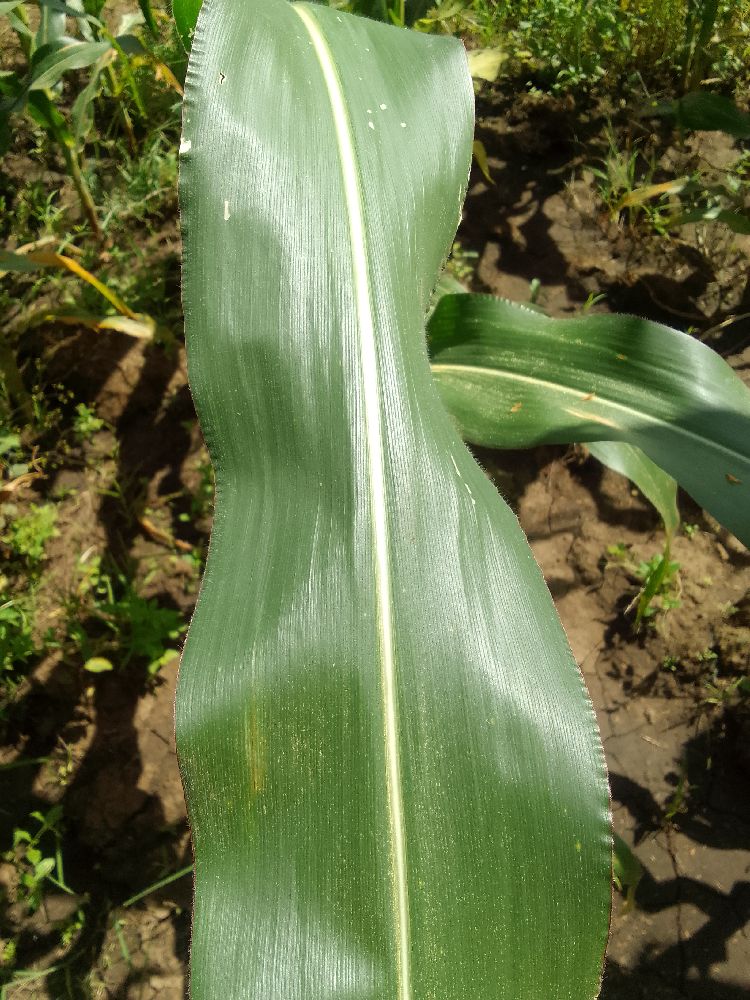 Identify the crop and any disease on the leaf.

maize, healthy
